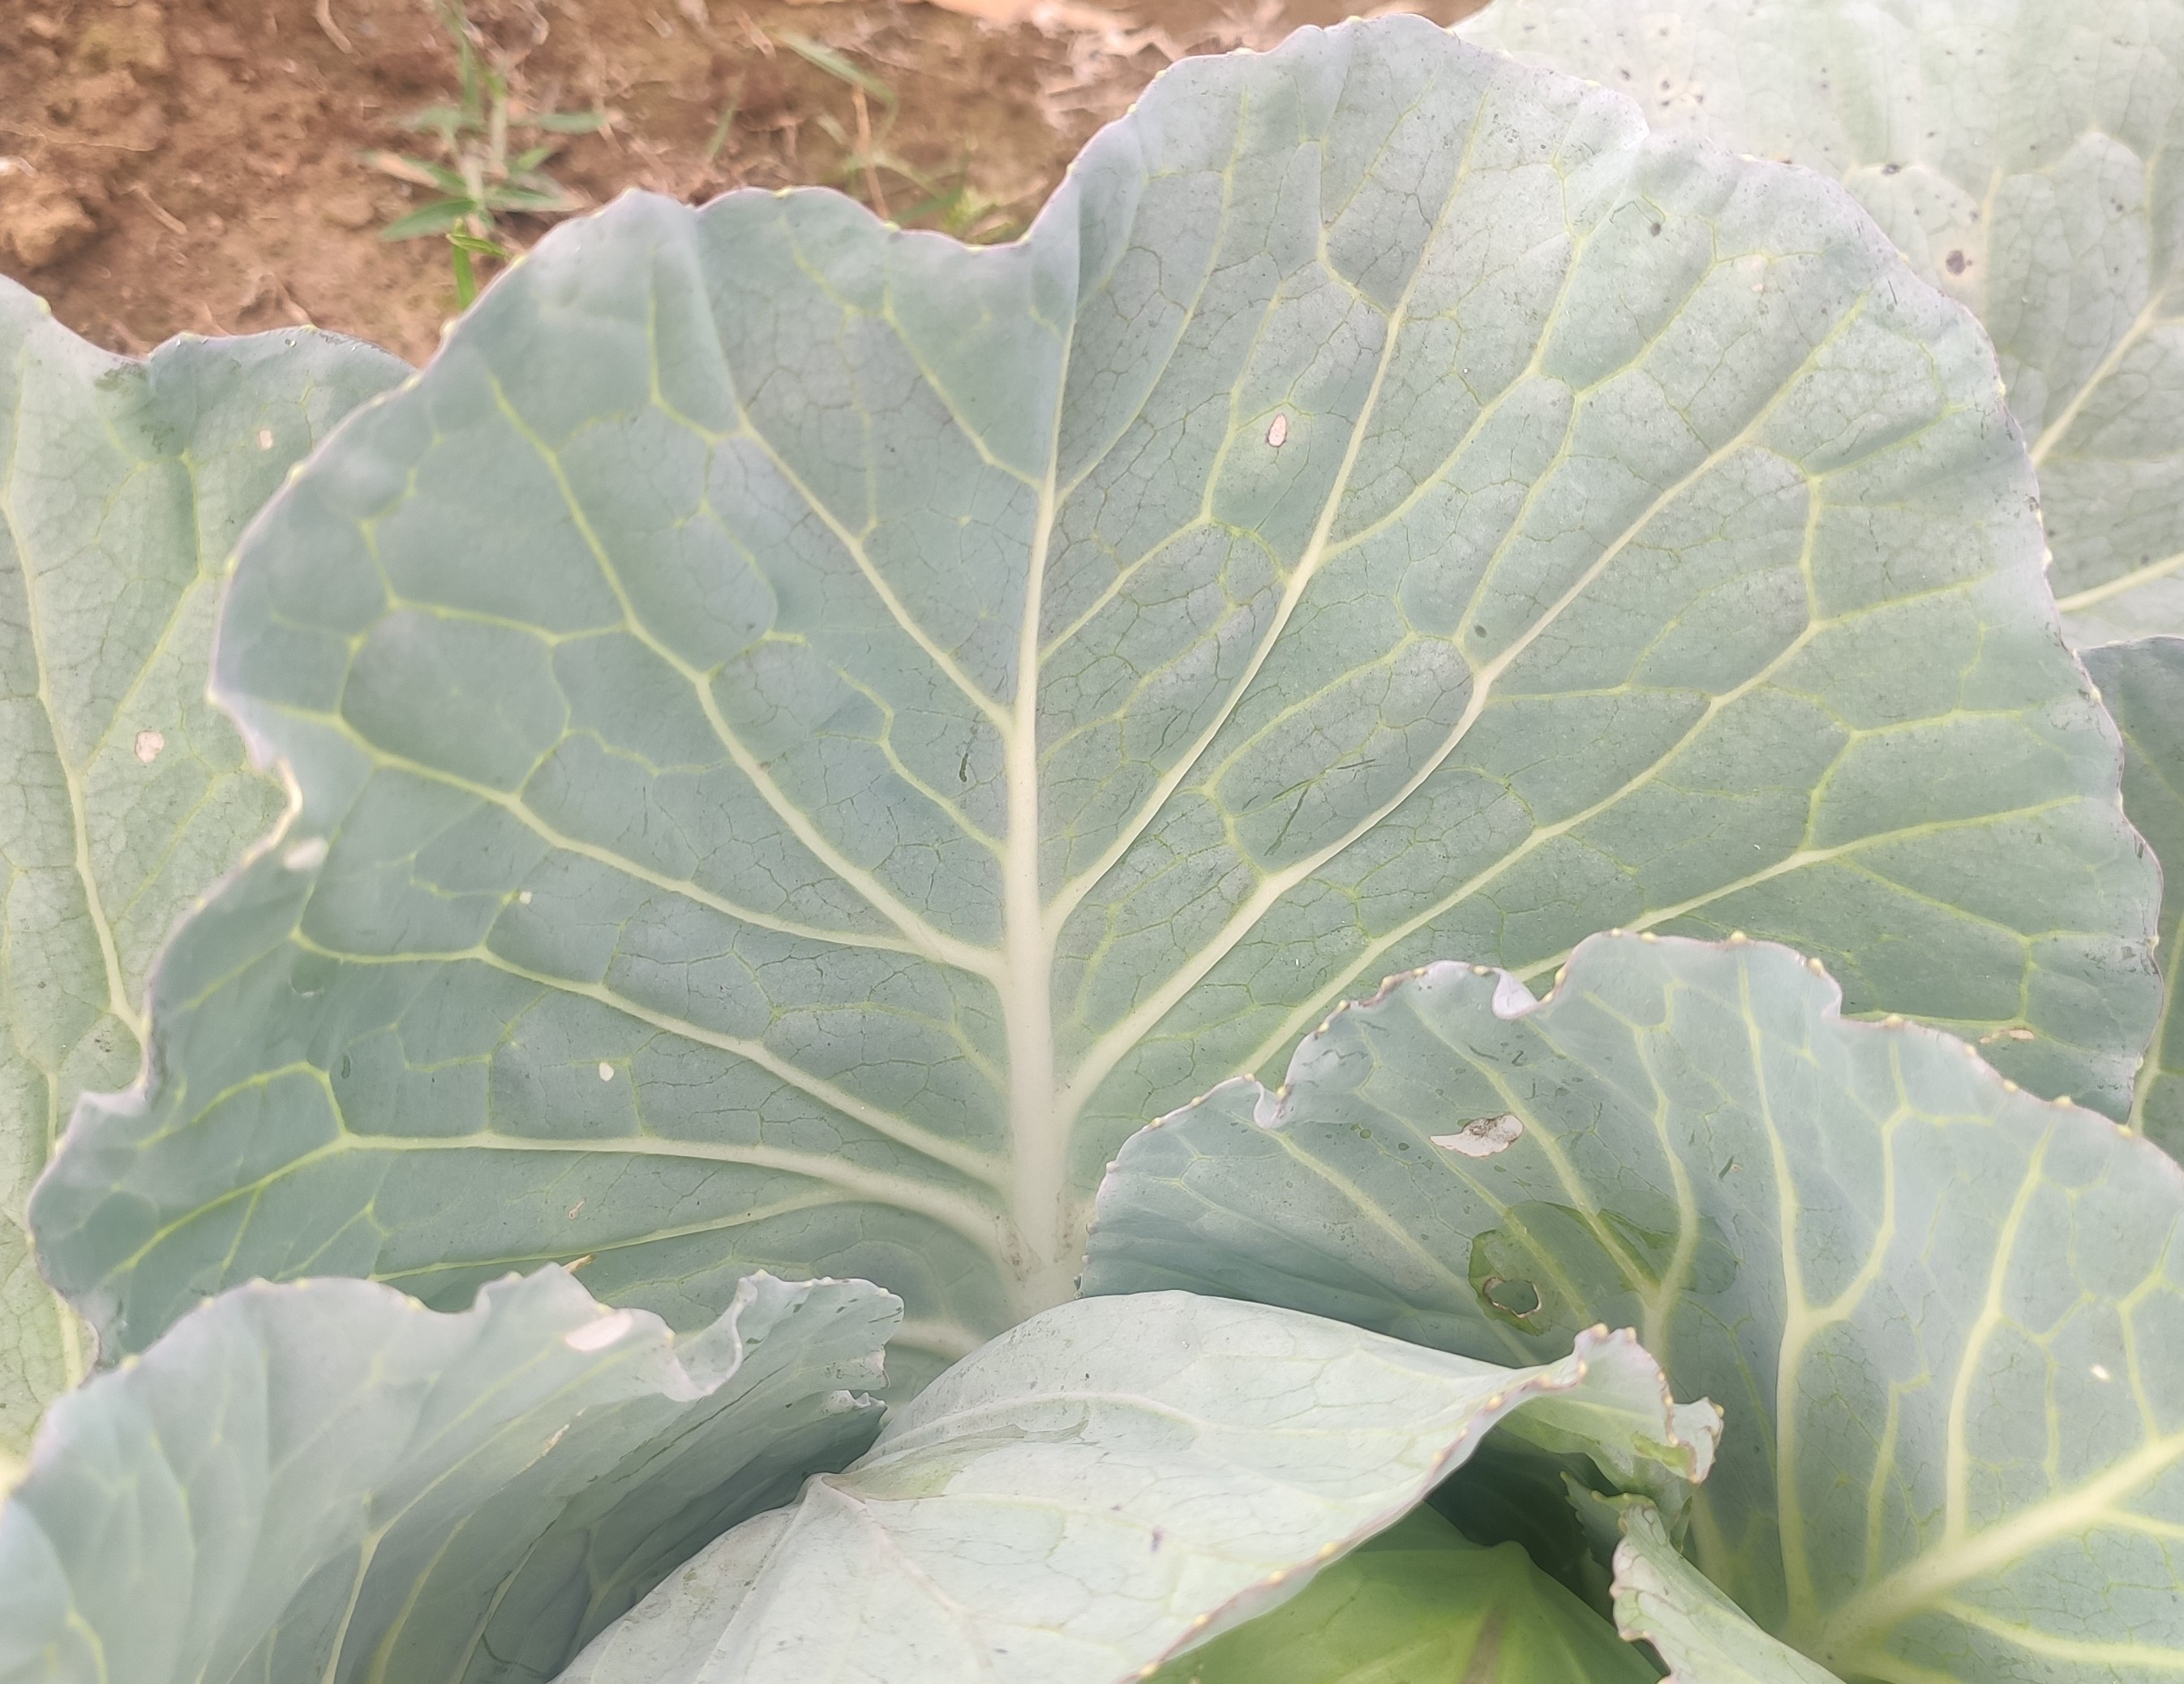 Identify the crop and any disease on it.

cabbage, healthy
